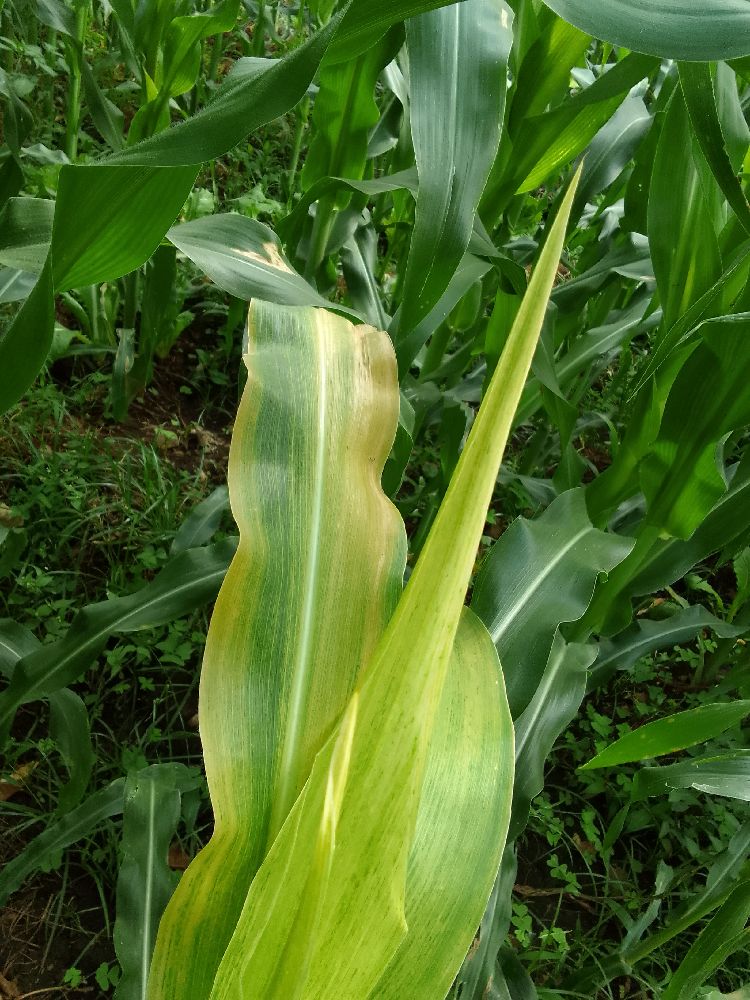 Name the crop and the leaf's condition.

maize, maize lethal necrosis
